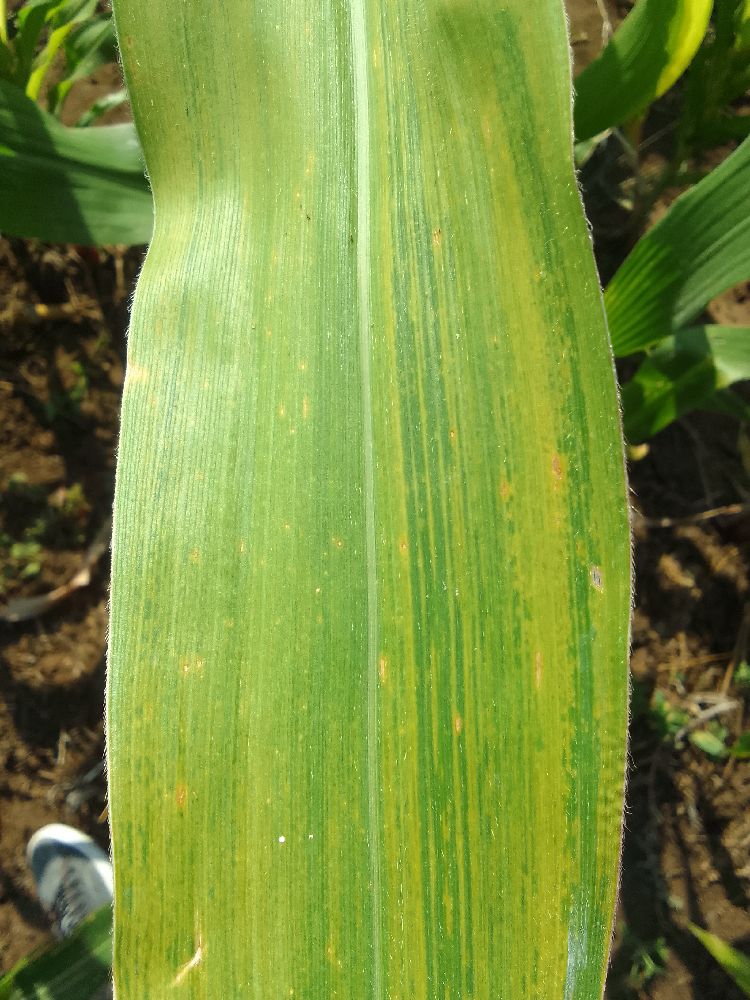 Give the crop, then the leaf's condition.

maize, maize lethal necrosis
